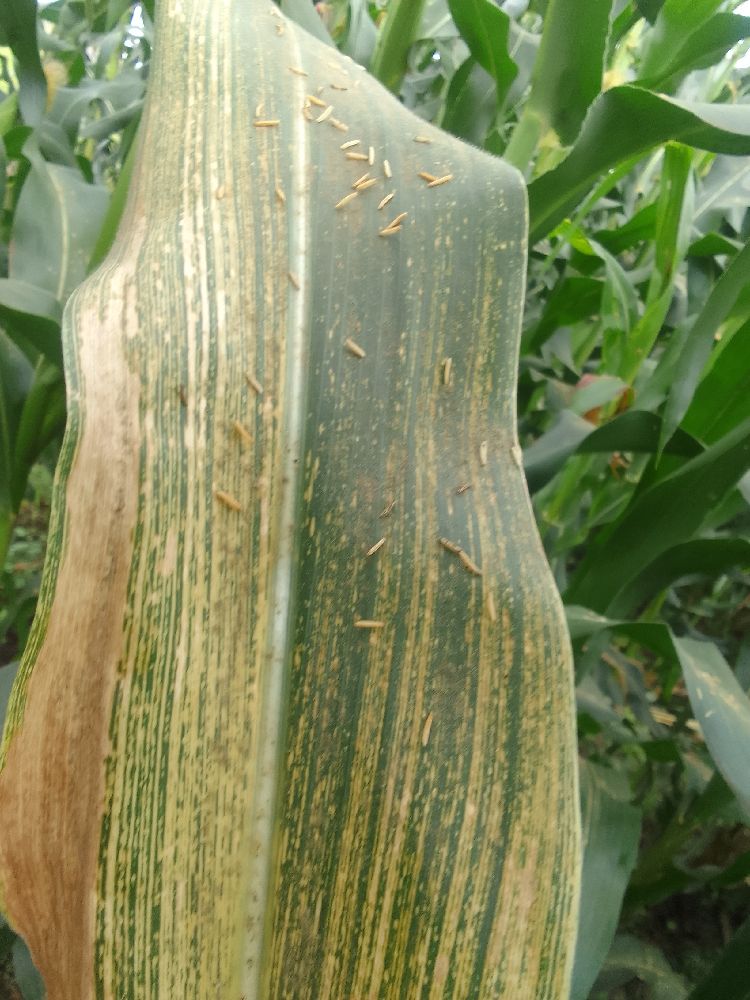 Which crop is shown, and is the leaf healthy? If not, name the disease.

maize, maize streak virus
